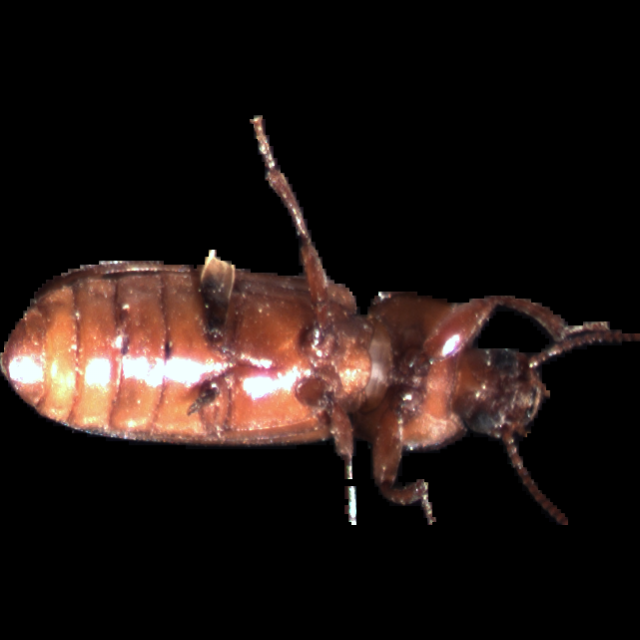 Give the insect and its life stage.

mealworm beetle
